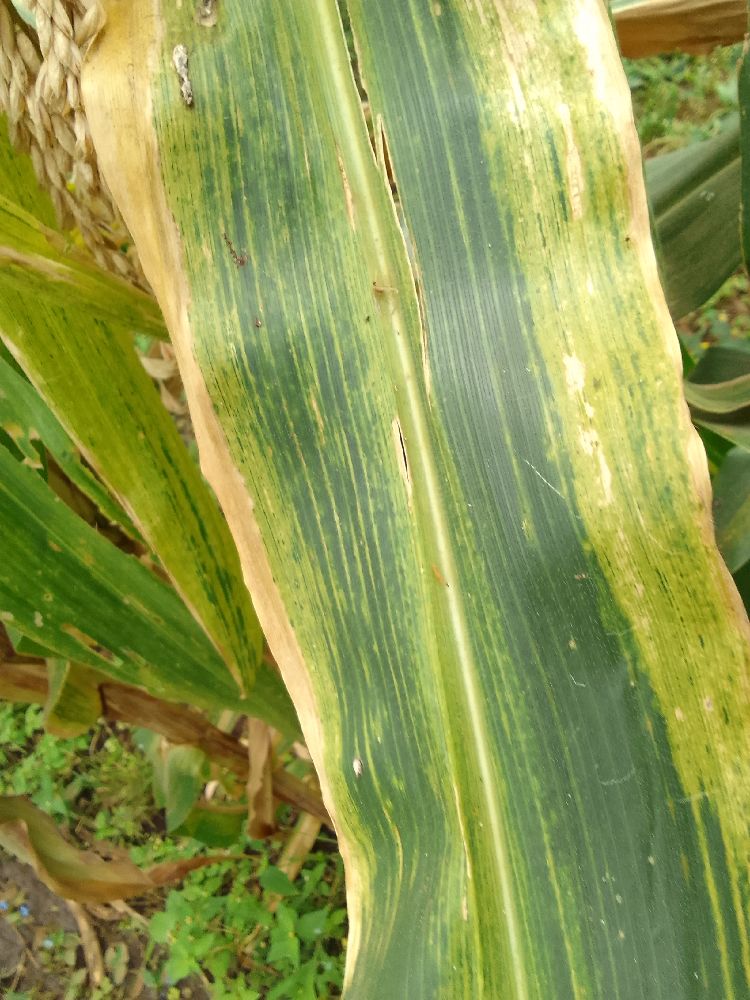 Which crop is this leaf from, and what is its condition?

maize, maize lethal necrosis
